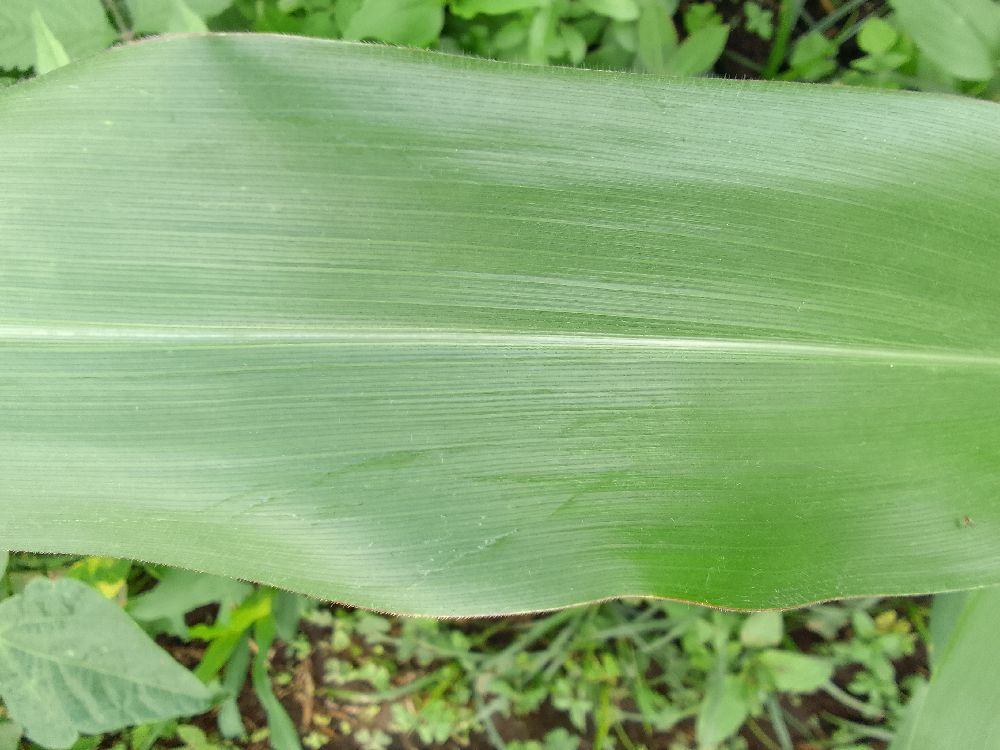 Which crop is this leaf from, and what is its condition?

maize, healthy
